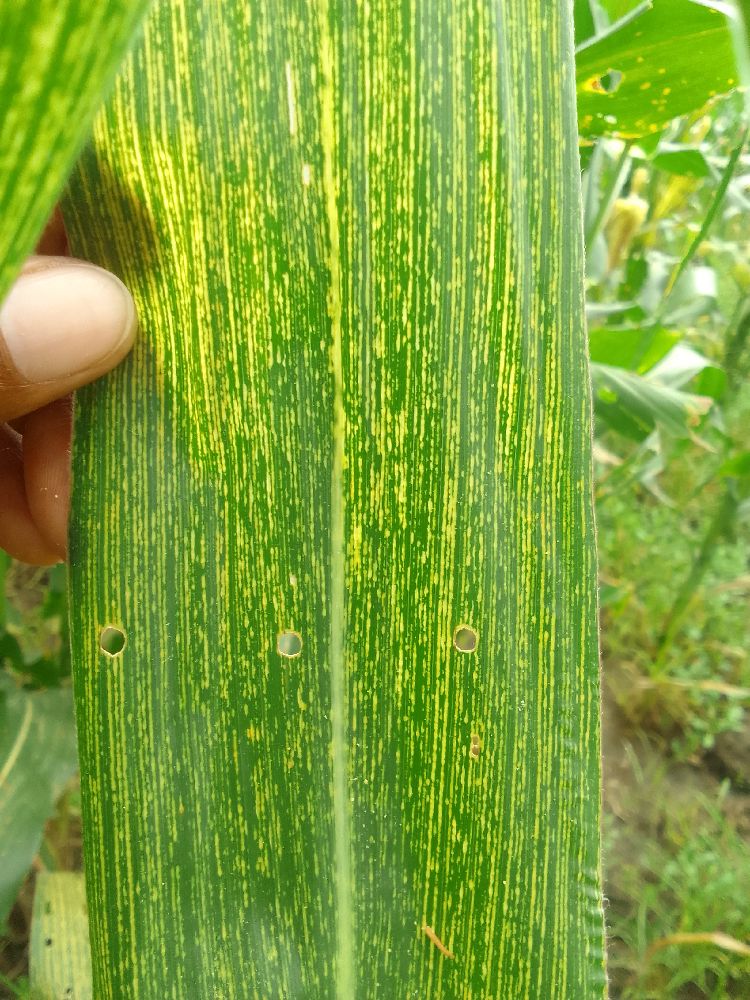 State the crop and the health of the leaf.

maize, maize streak virus
